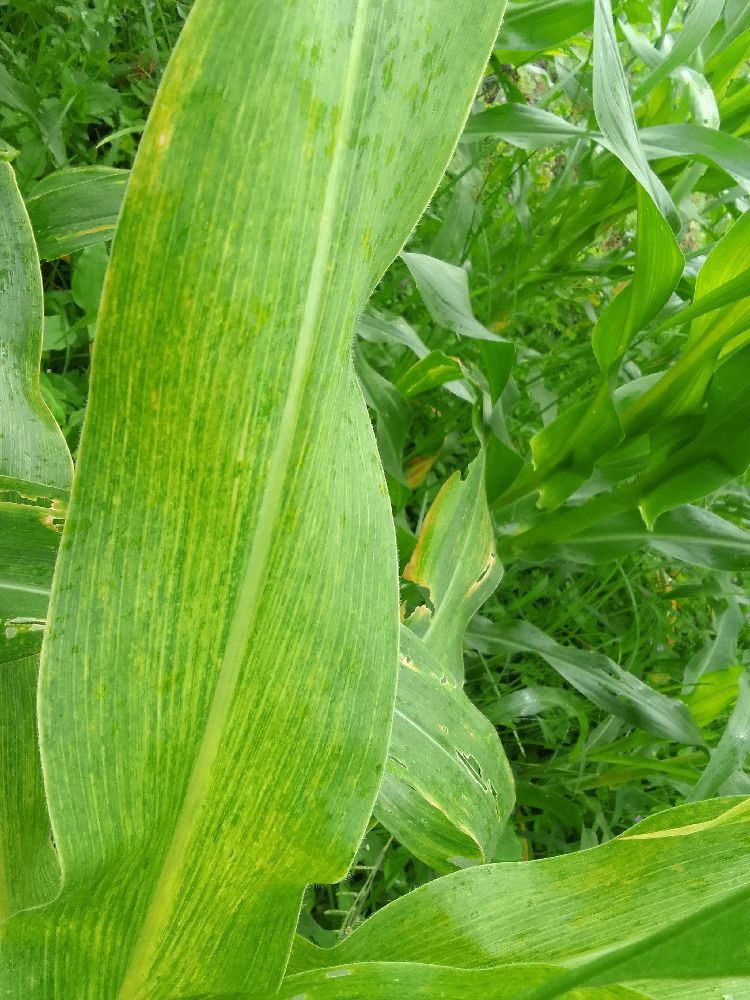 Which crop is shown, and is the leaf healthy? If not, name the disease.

maize, maize lethal necrosis
